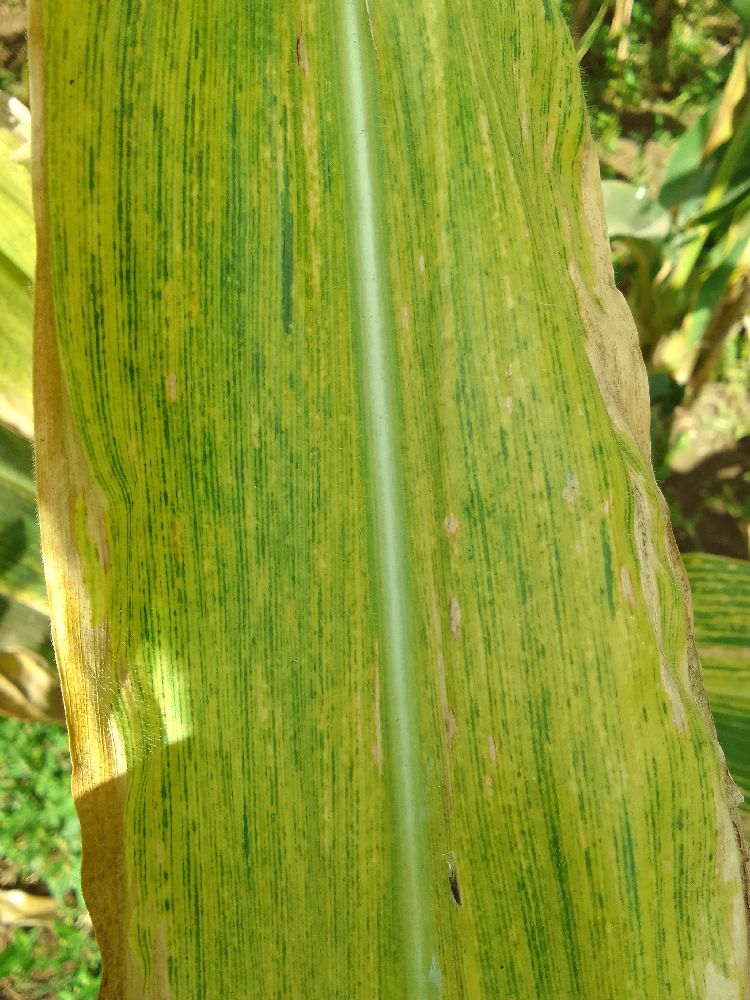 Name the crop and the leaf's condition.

maize, maize lethal necrosis
